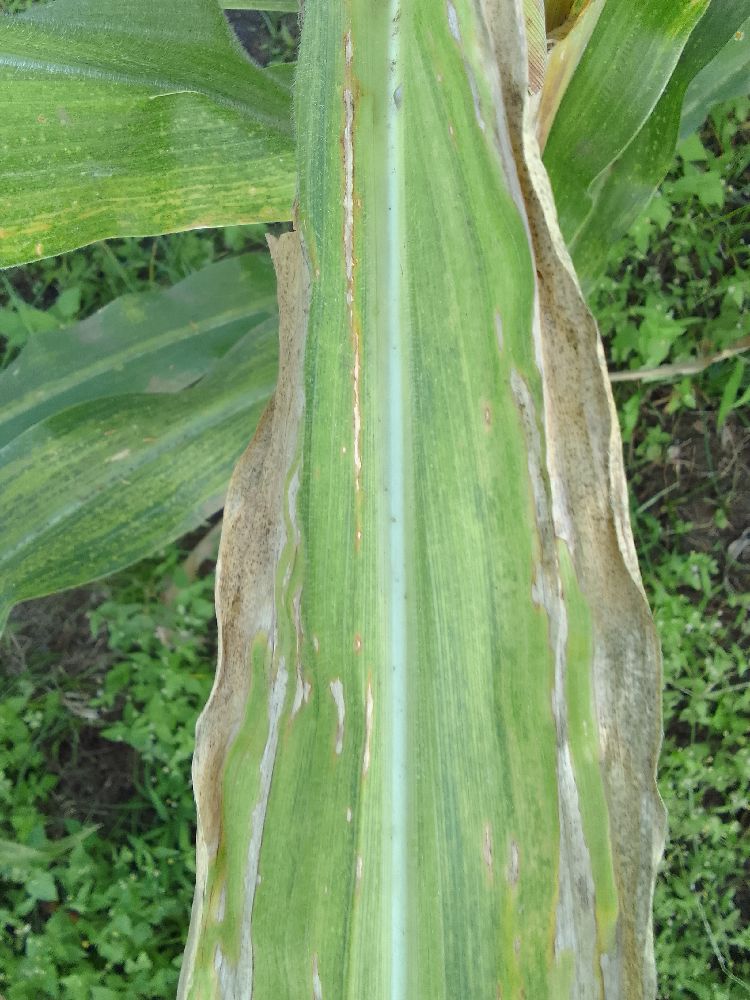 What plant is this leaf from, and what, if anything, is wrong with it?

maize, maize lethal necrosis
